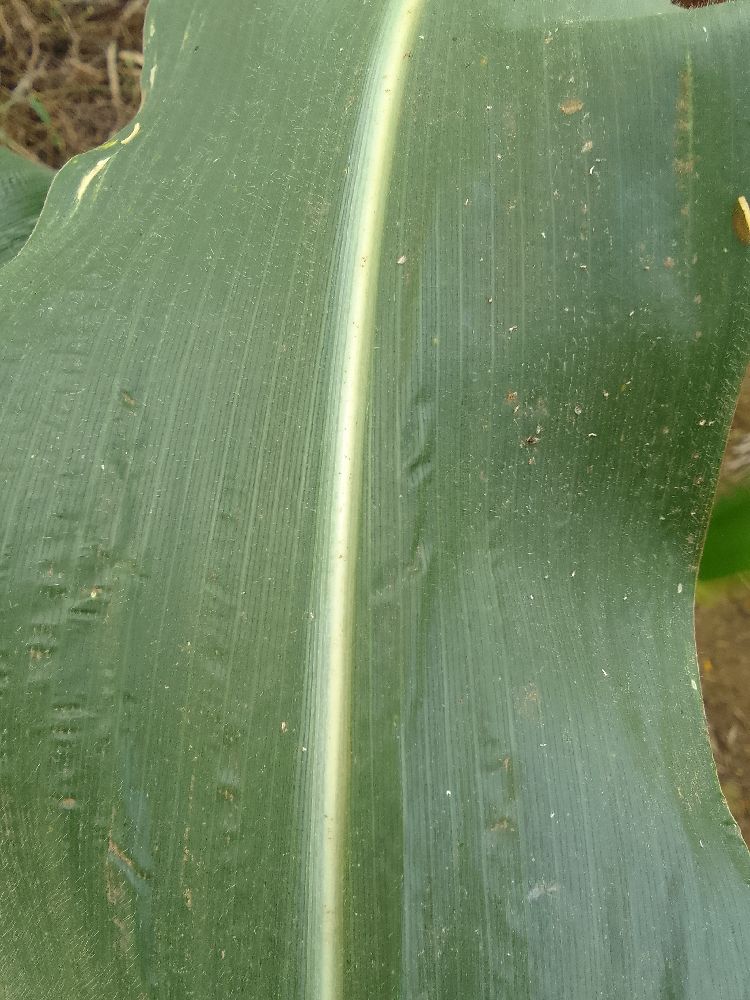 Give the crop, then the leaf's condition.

maize, healthy
